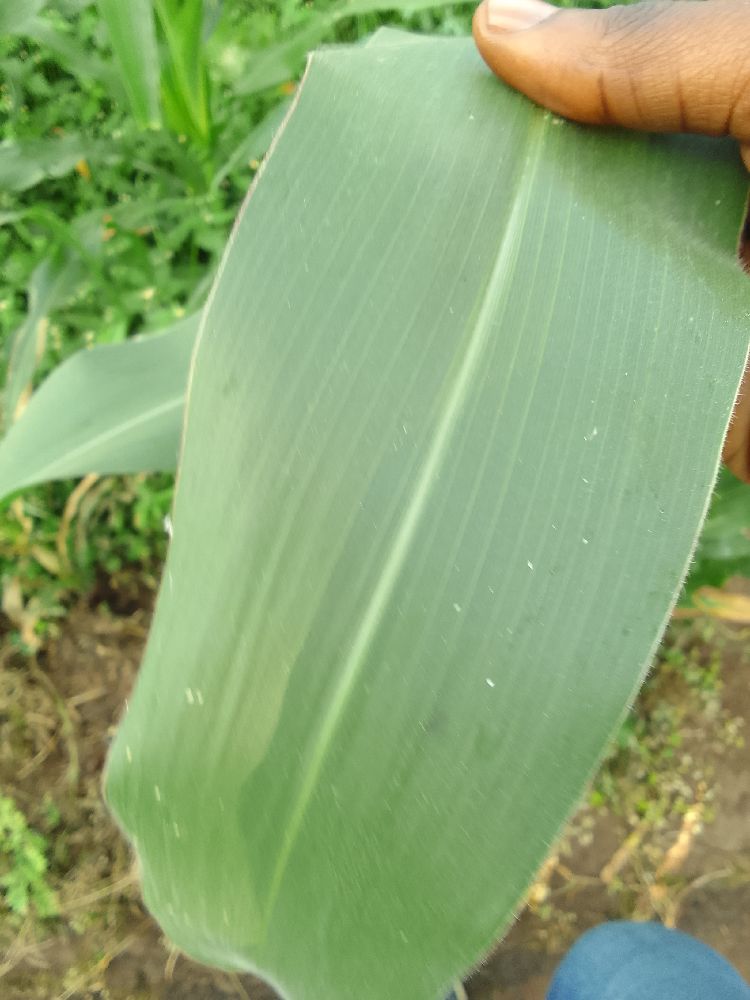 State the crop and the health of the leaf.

maize, healthy
